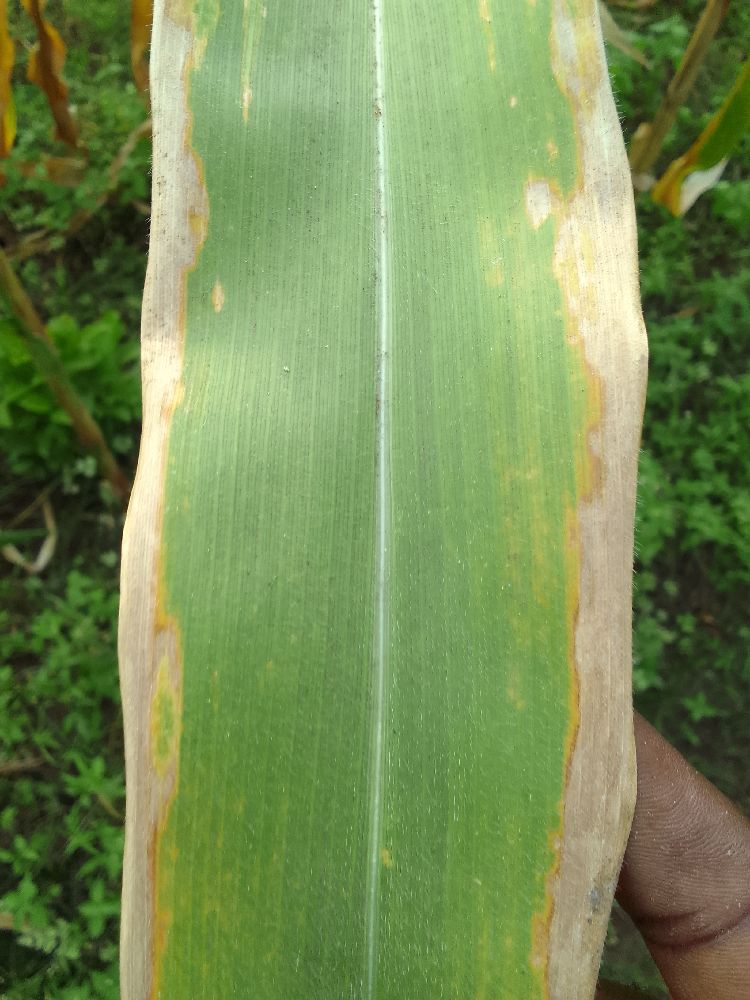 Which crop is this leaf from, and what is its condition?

maize, maize lethal necrosis
